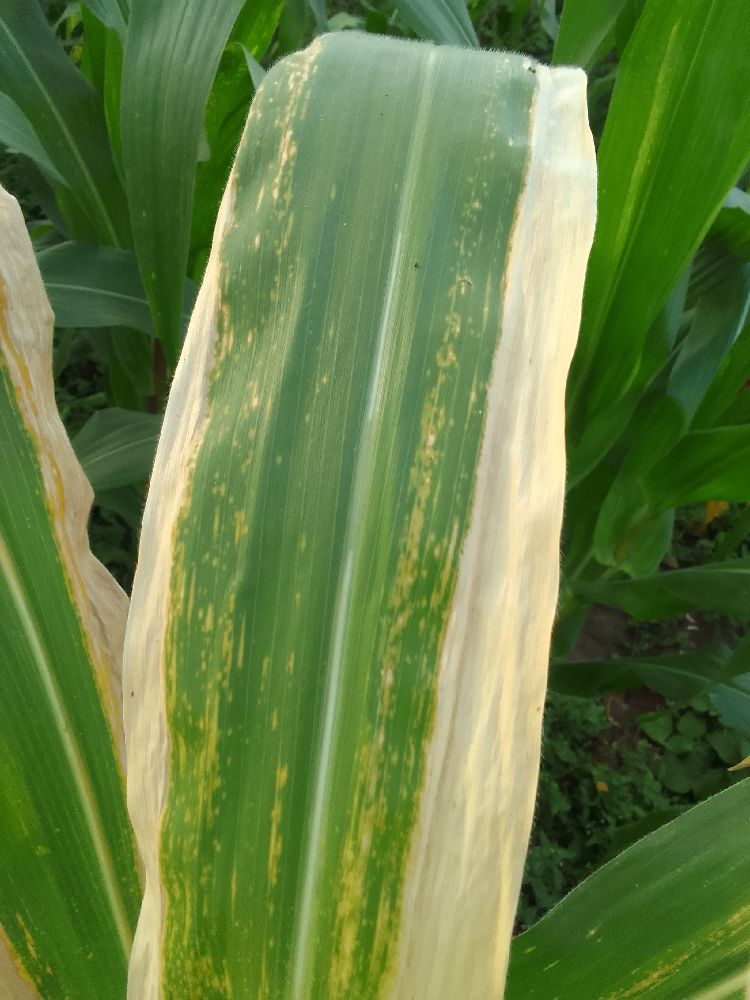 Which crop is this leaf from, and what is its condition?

maize, maize lethal necrosis
